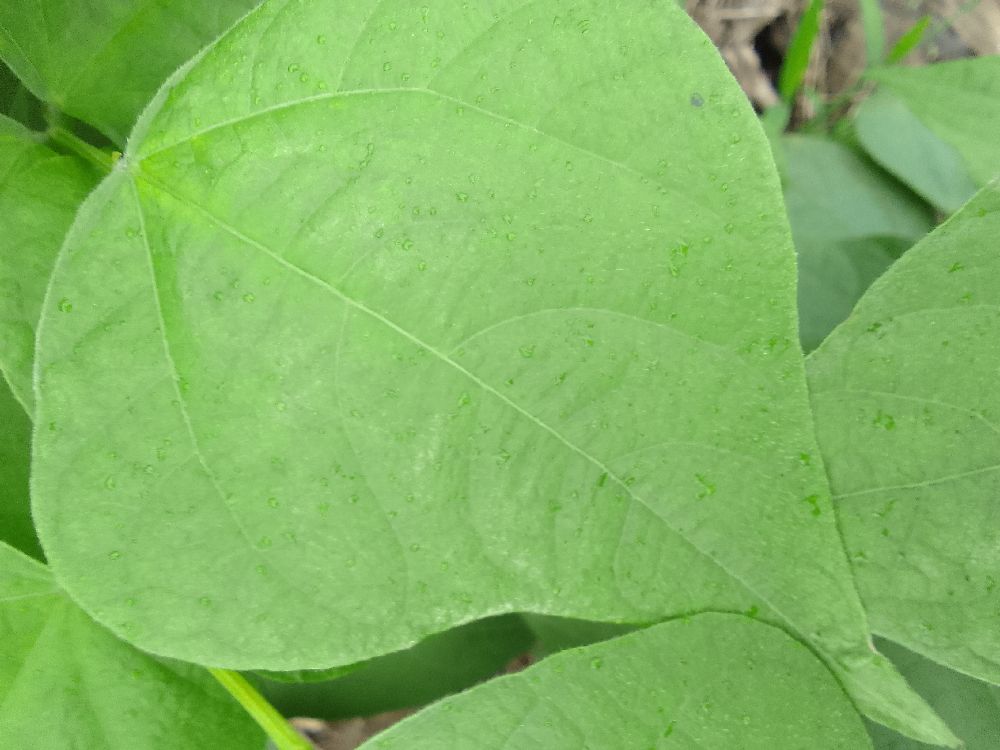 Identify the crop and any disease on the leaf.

common bean, healthy
